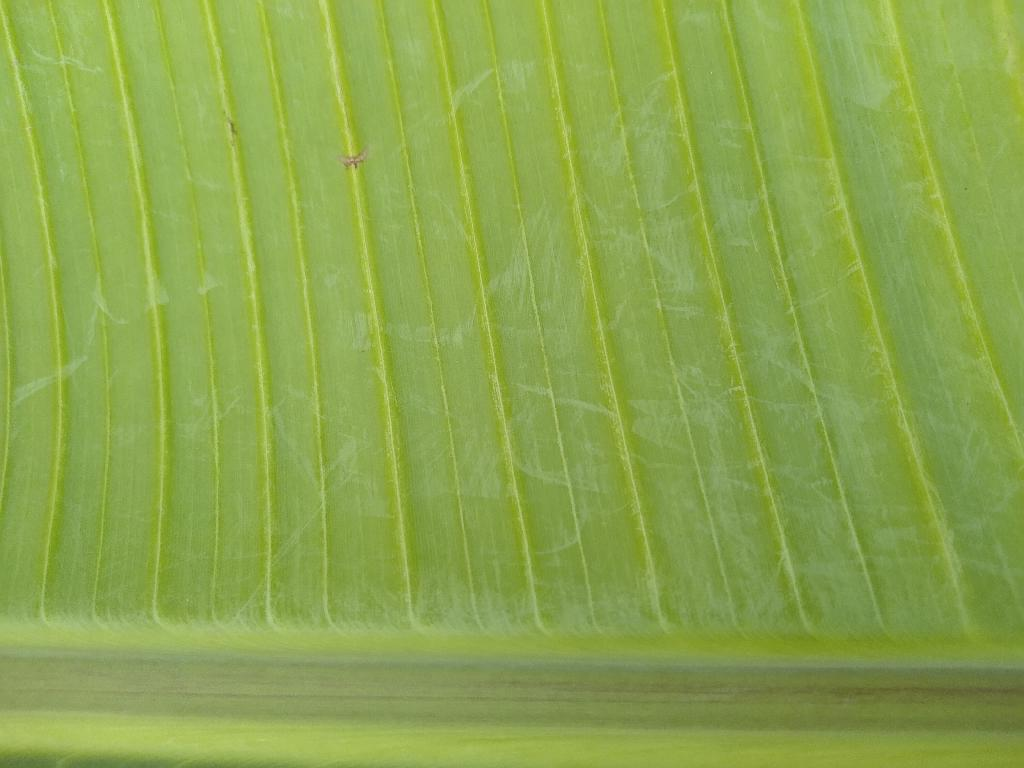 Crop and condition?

banana, healthy
